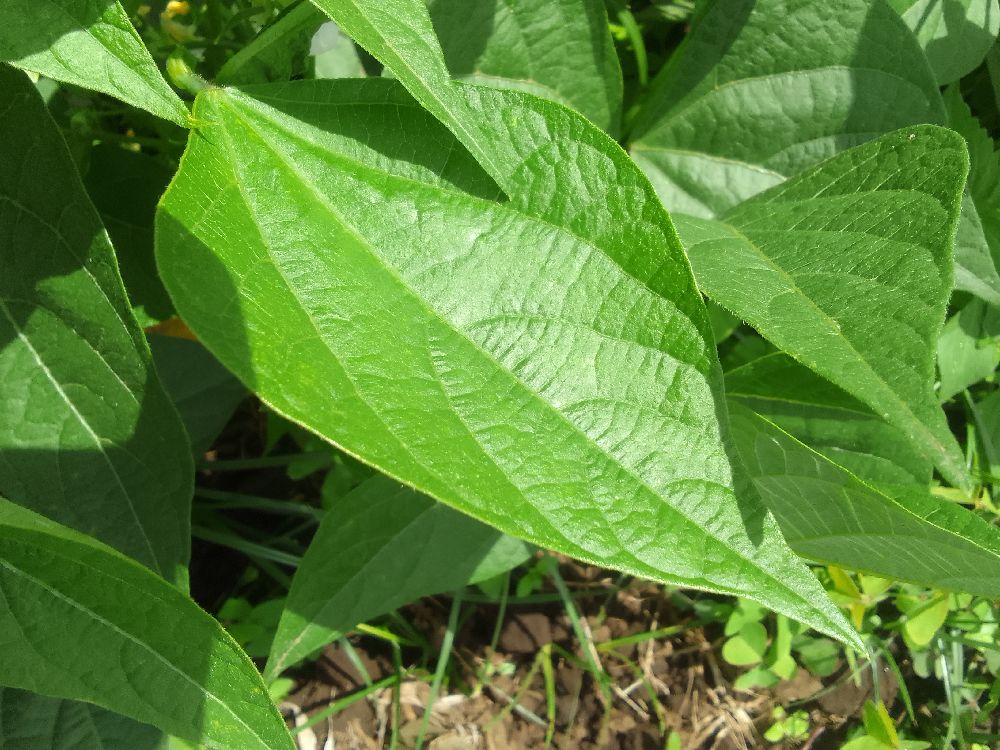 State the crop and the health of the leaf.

common bean, healthy
